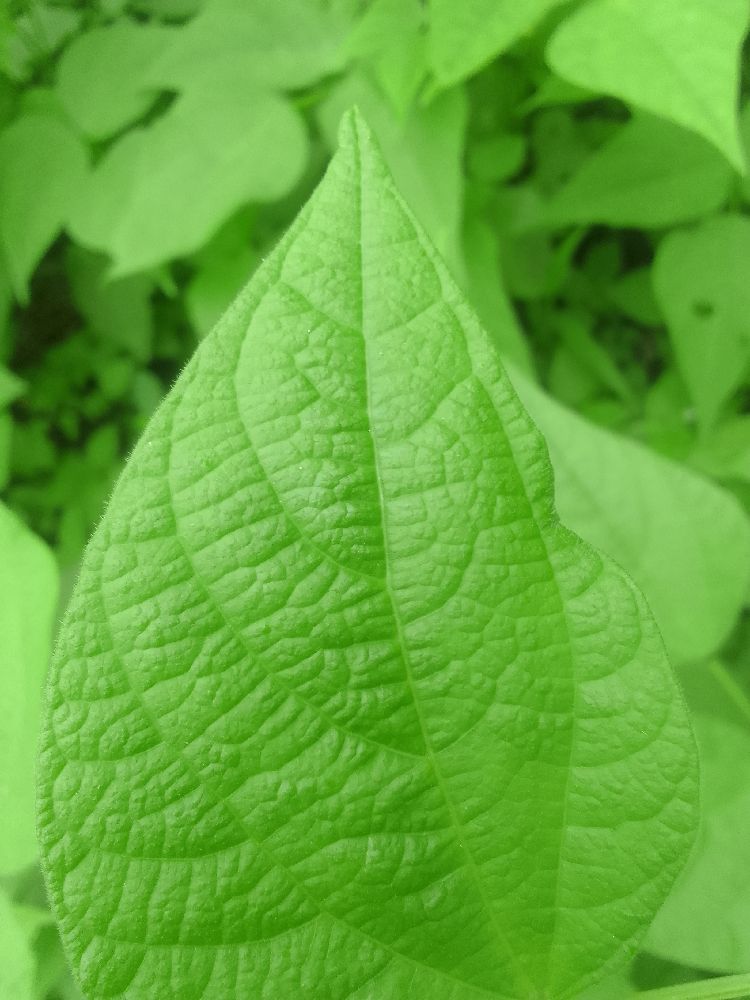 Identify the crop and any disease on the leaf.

common bean, healthy
